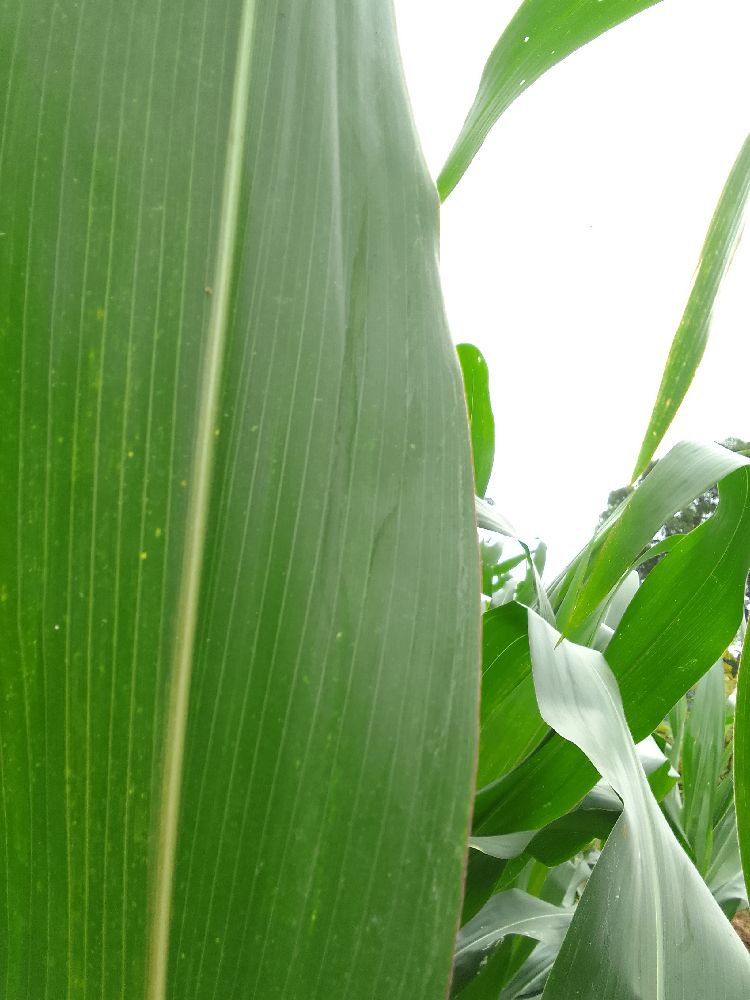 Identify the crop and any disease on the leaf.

maize, healthy
